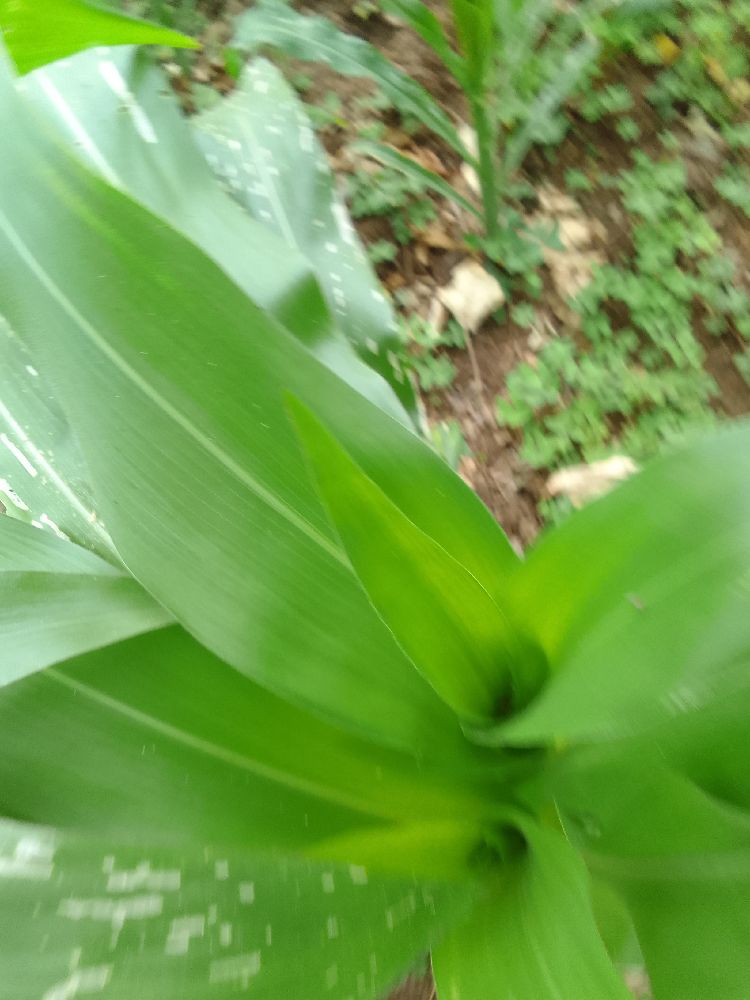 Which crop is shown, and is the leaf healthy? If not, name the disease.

maize, healthy
